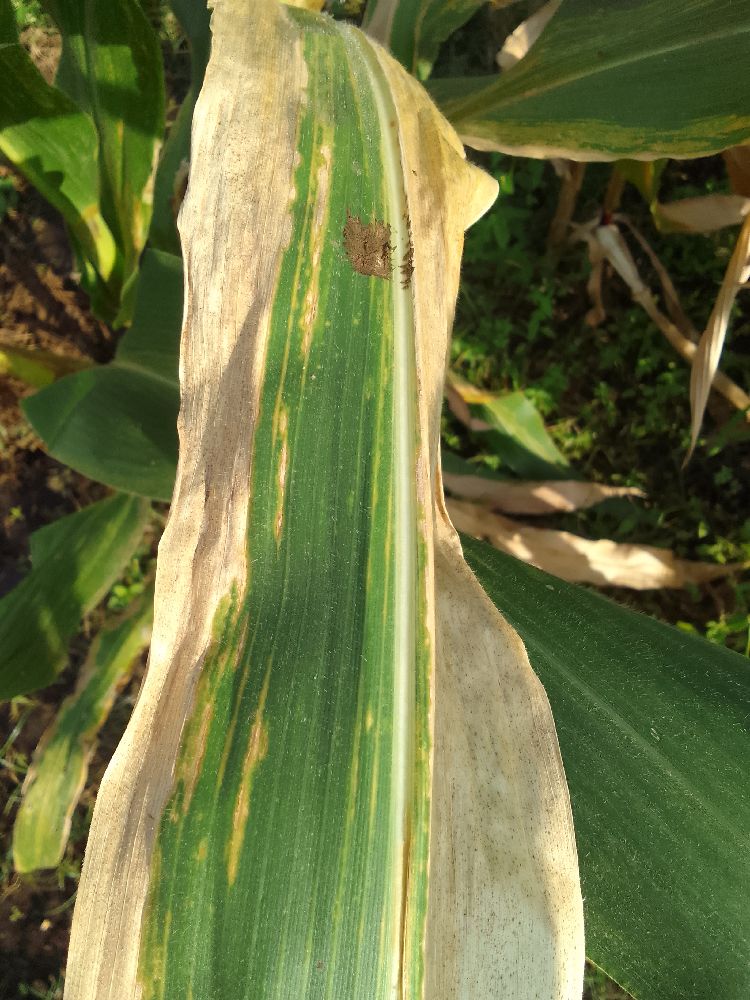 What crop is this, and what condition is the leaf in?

maize, maize lethal necrosis
